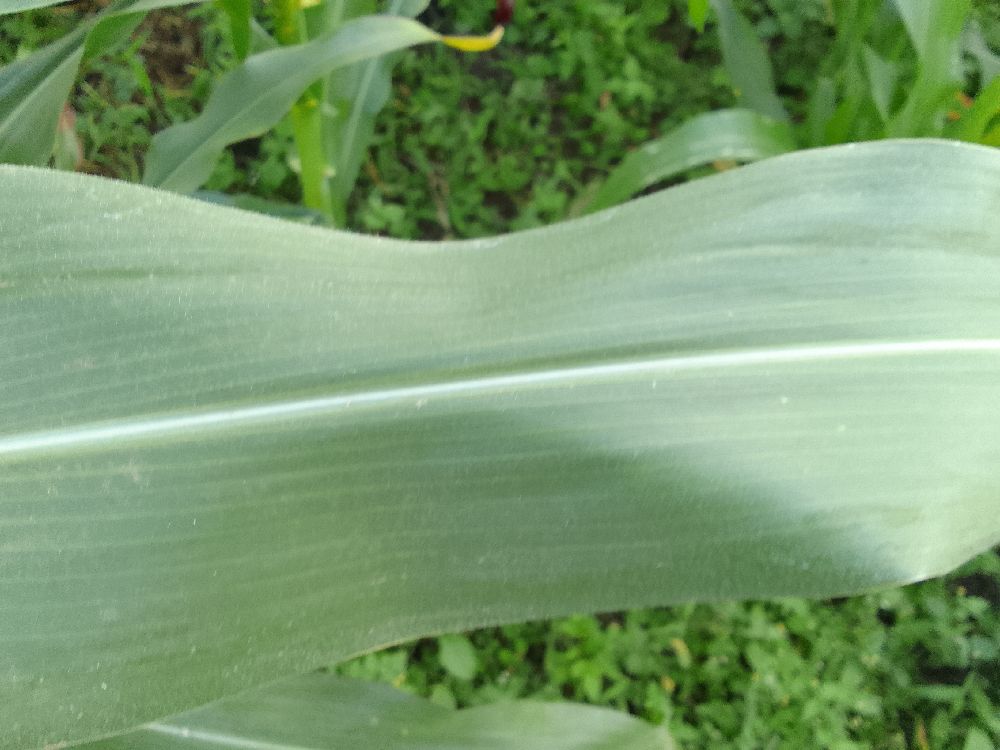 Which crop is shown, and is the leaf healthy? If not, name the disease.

maize, healthy
